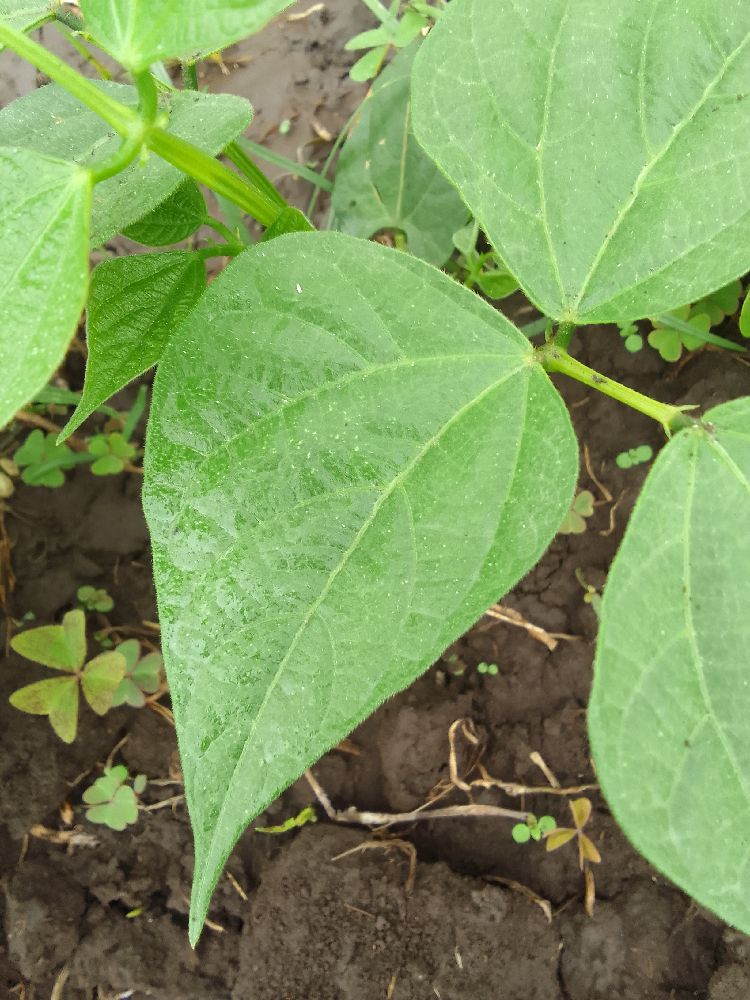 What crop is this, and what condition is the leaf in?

common bean, healthy
